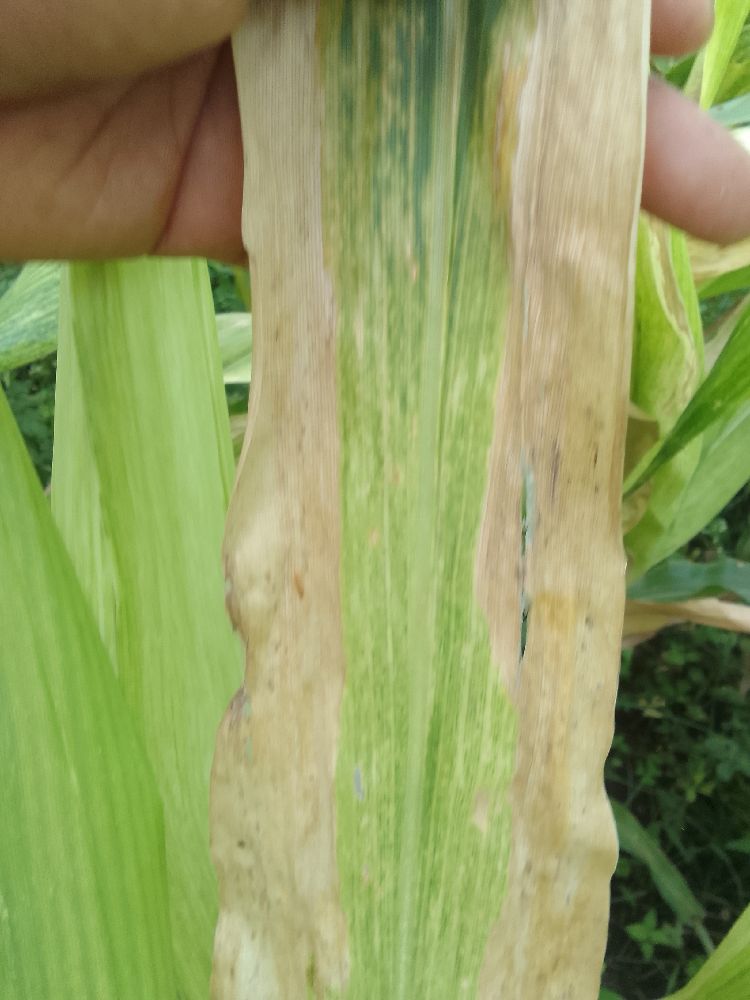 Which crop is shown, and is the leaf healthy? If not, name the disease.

maize, maize lethal necrosis
